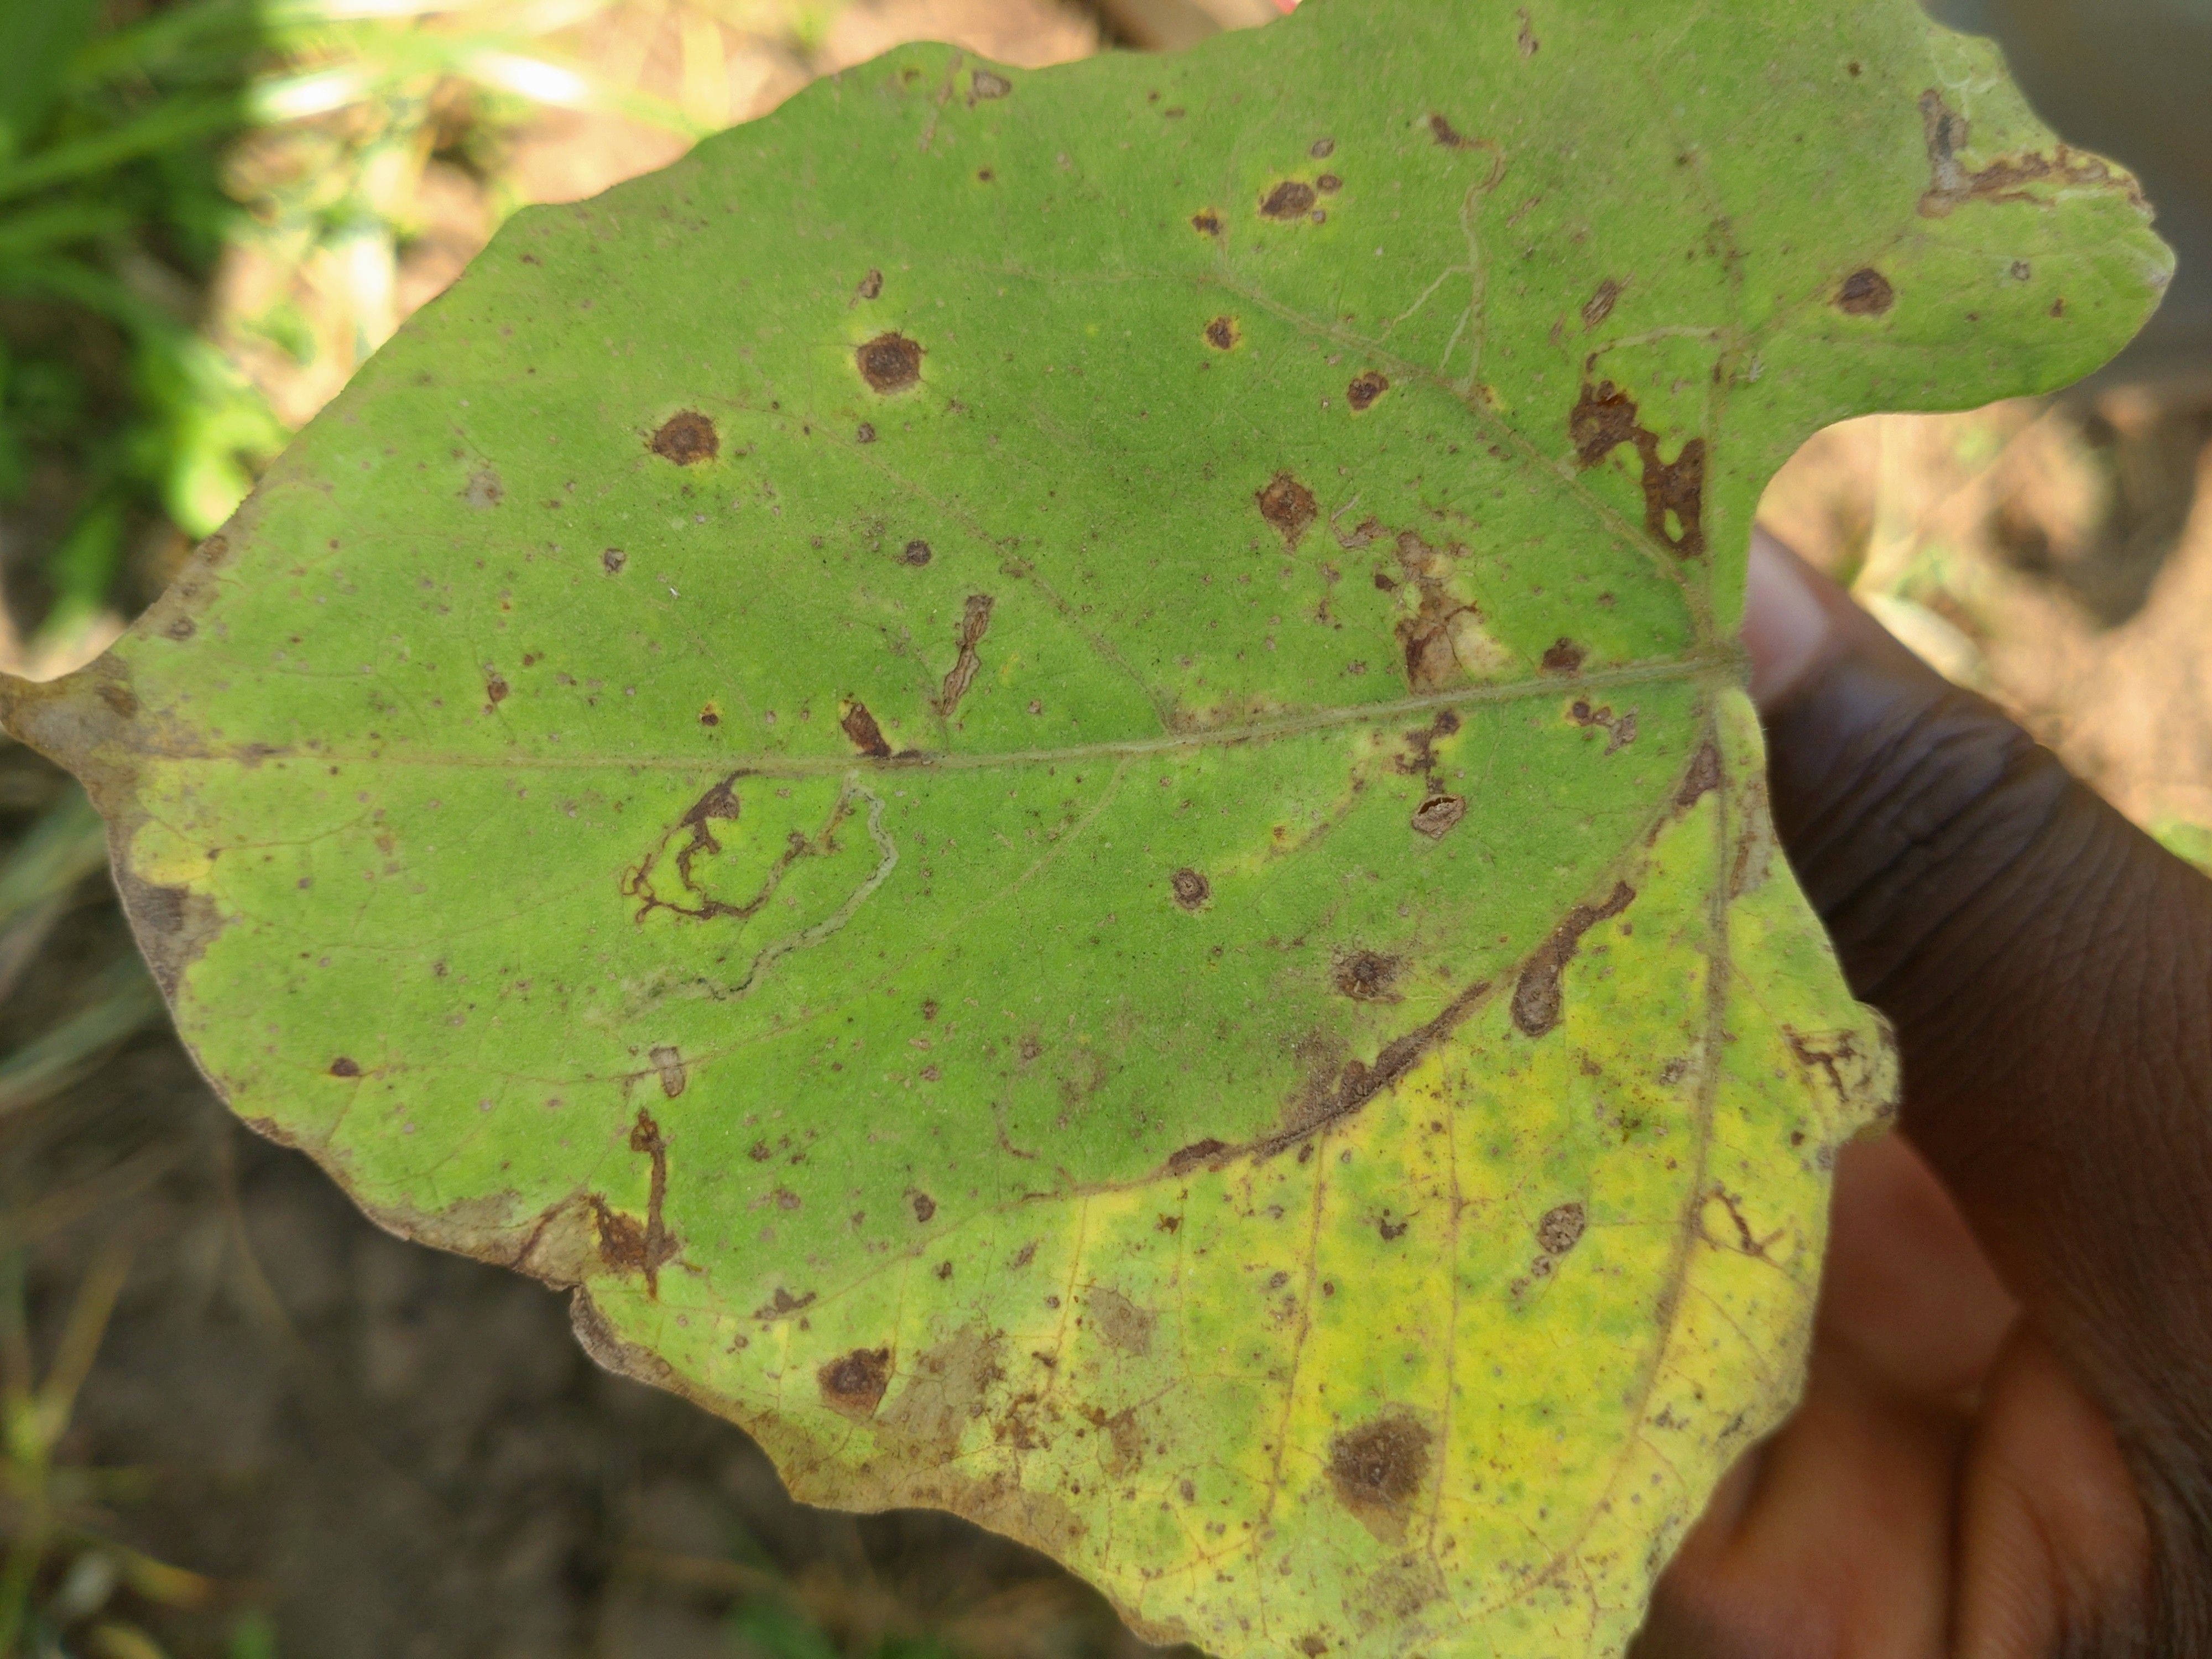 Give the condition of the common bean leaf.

anthracnose
